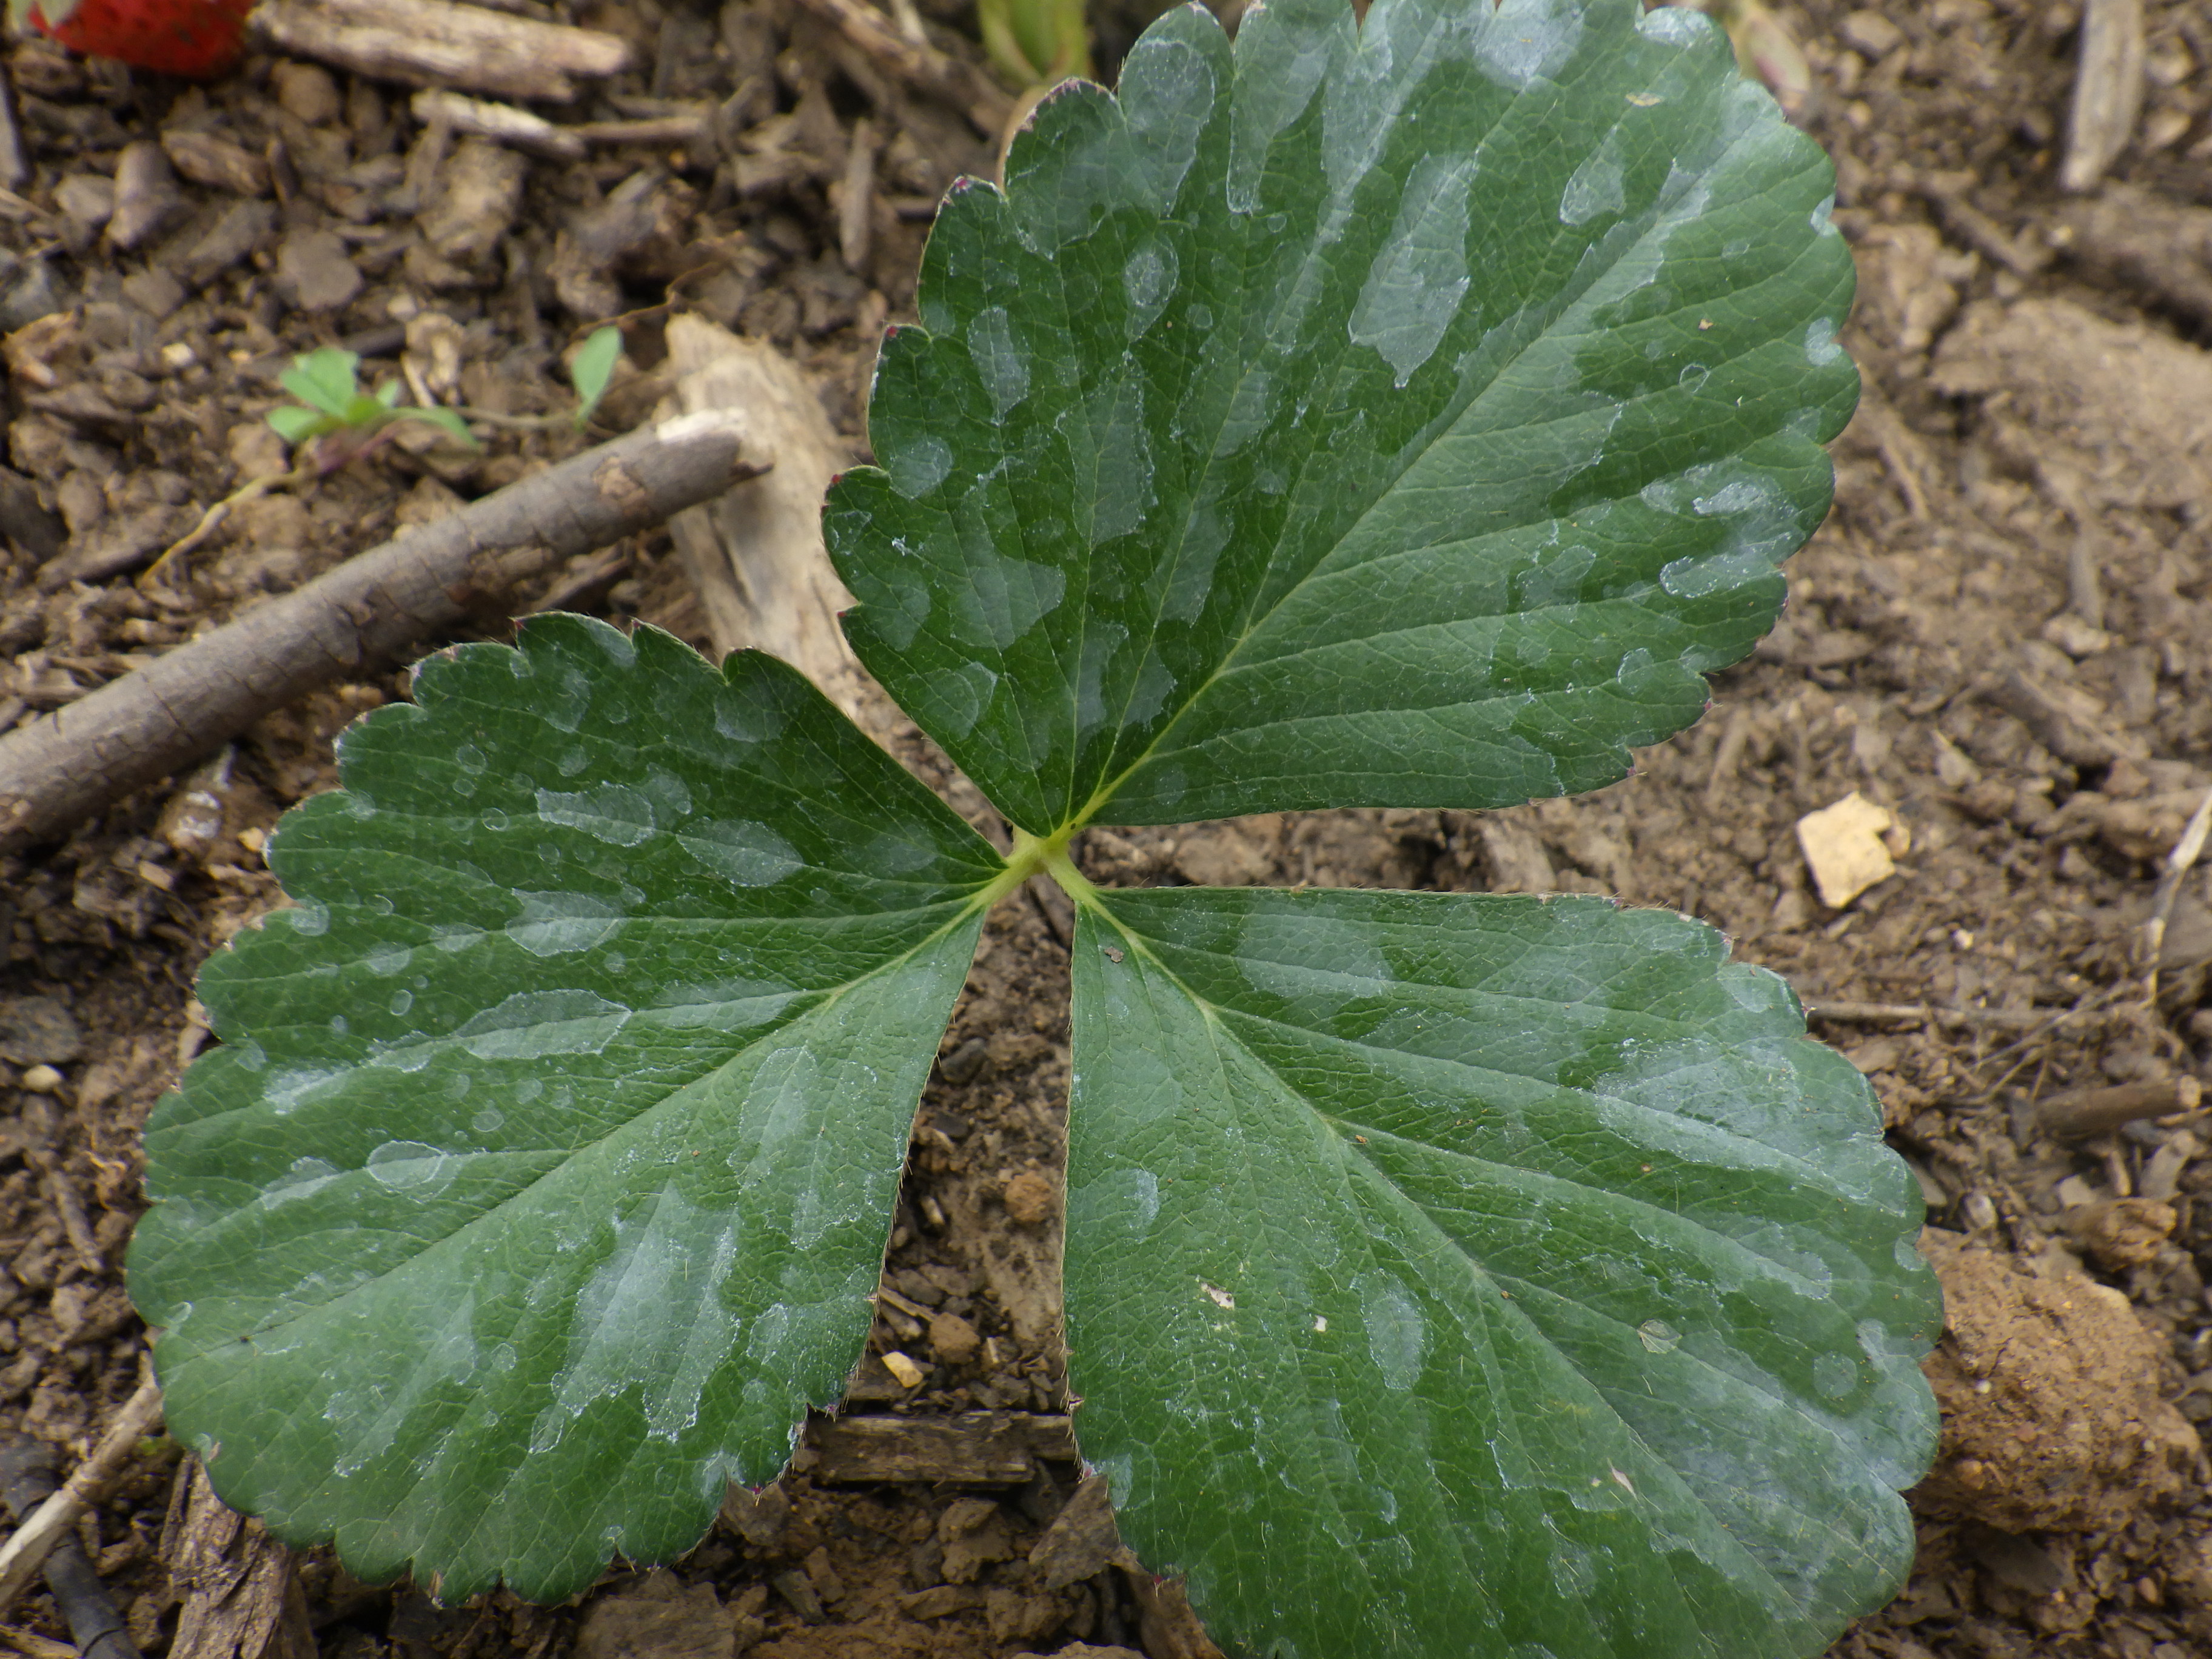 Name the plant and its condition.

strawberry, healthy
